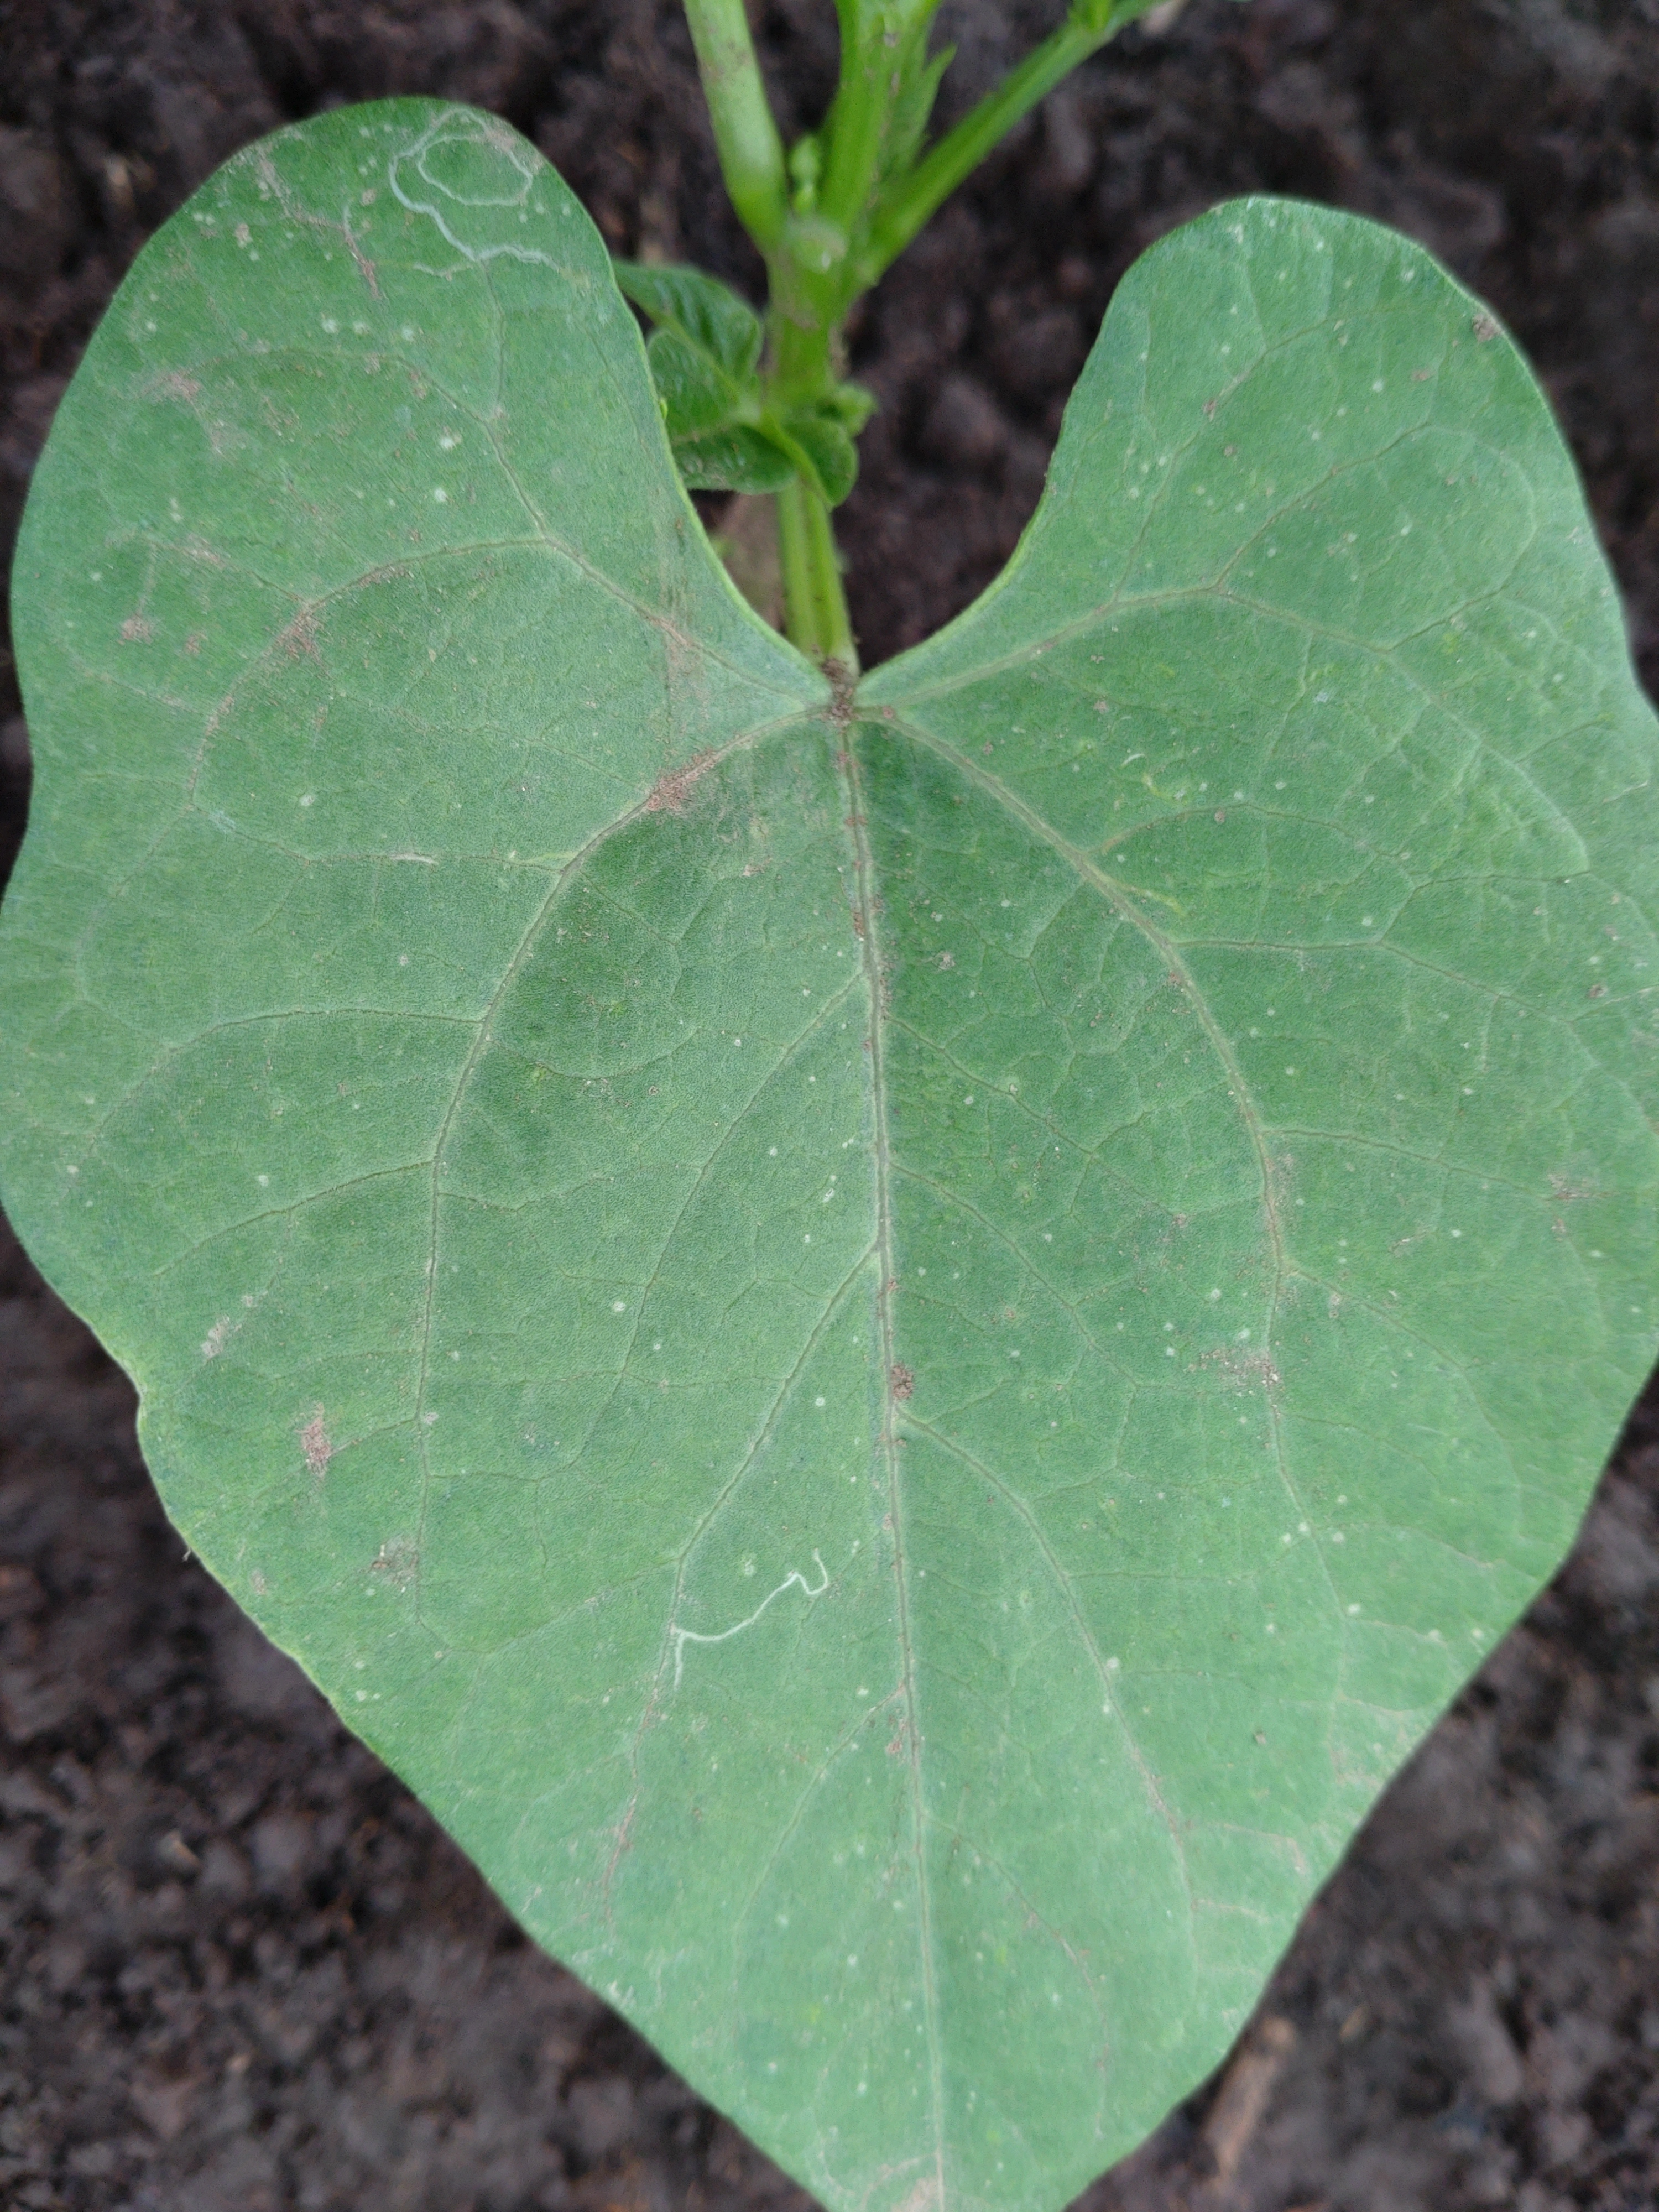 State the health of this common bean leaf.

healthy
